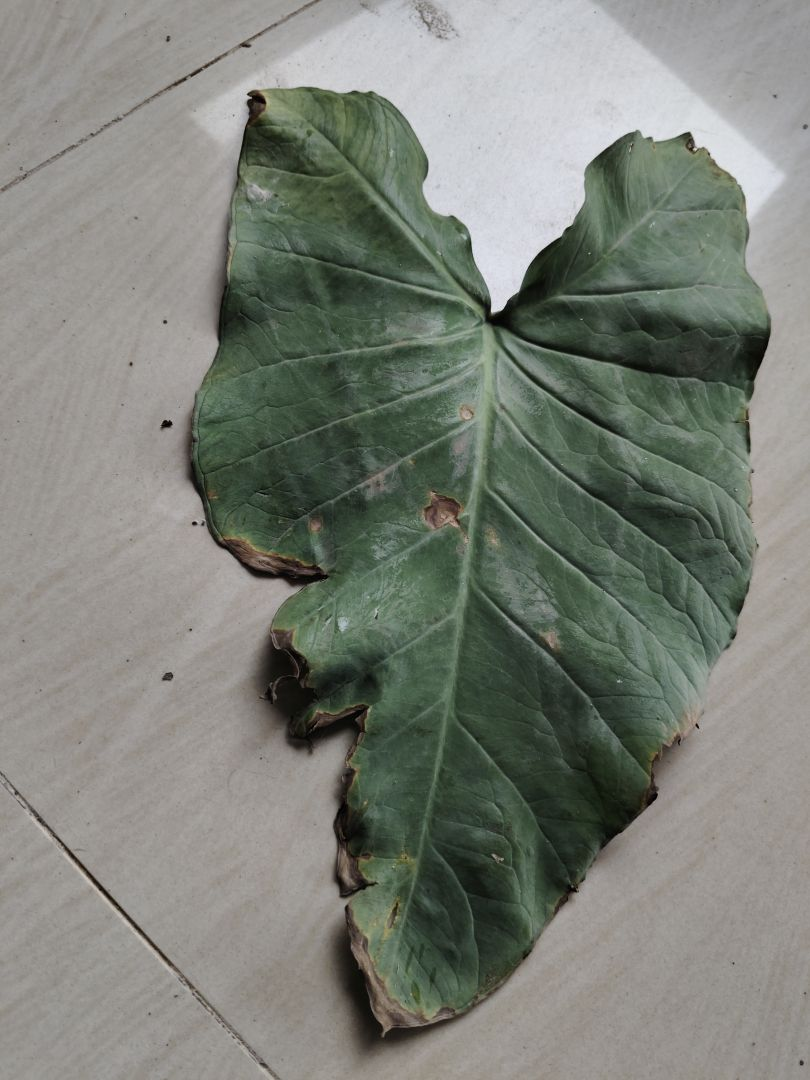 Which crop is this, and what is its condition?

taro, leaf blight
